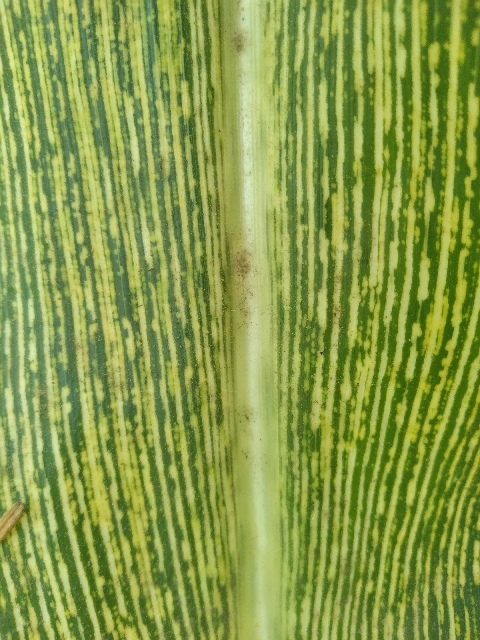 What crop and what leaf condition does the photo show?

maize, maize streak virus
